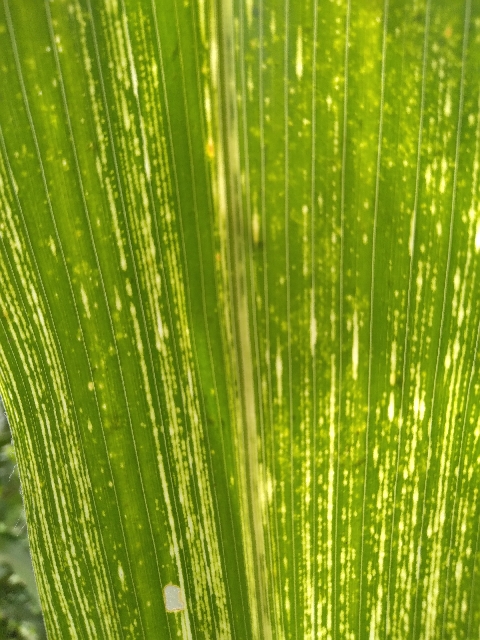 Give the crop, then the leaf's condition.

maize, maize streak virus
